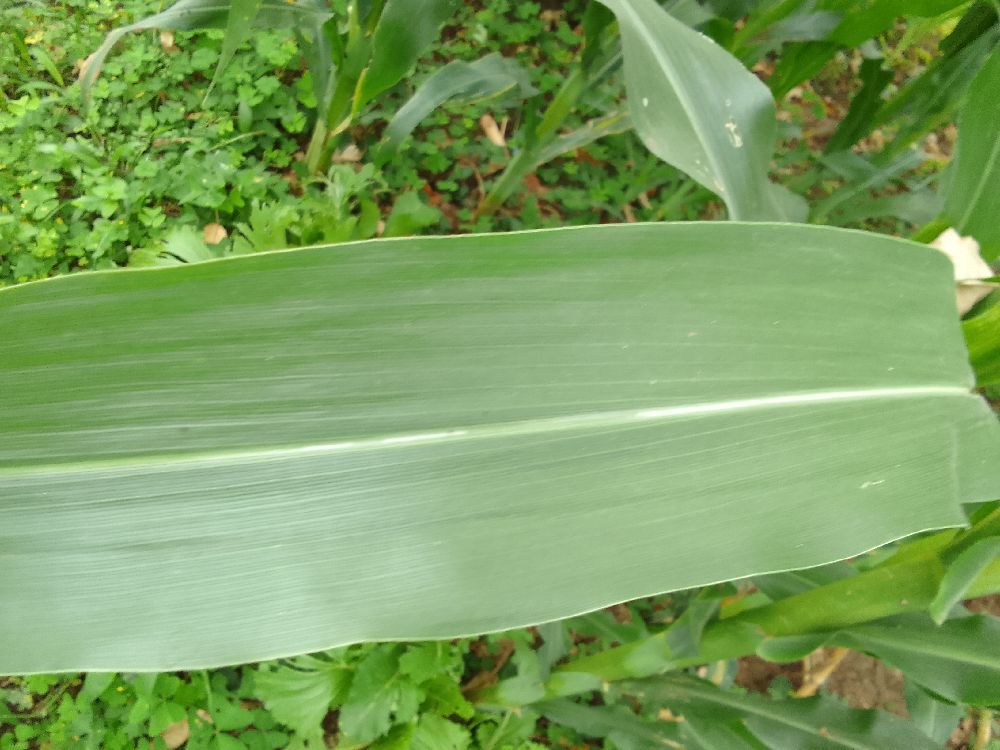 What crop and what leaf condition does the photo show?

maize, healthy
